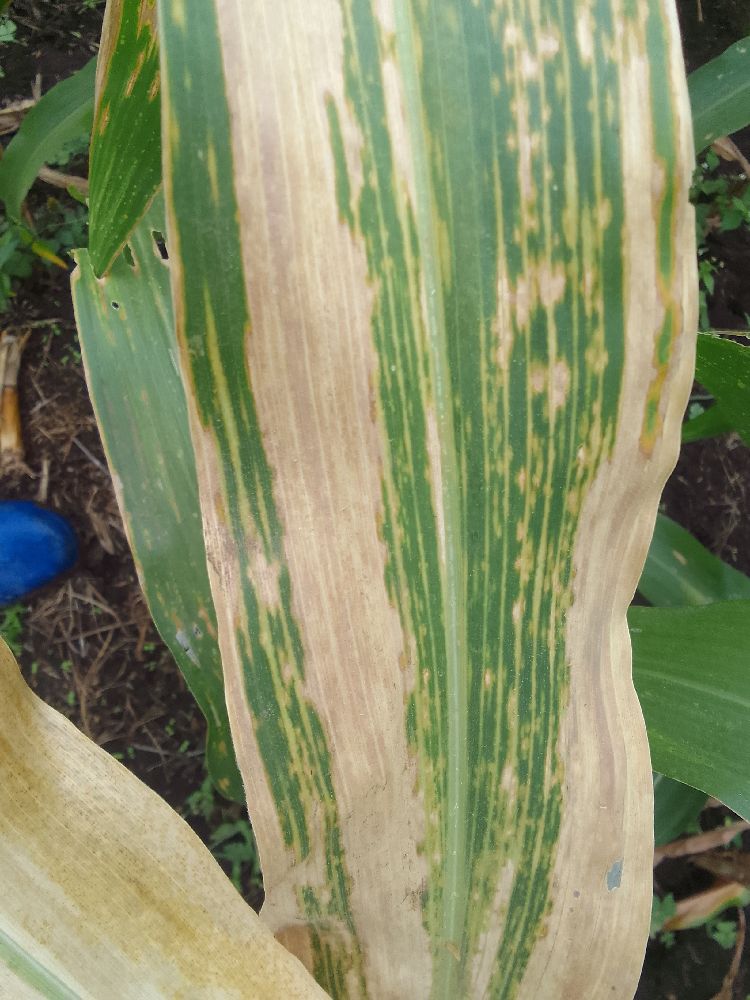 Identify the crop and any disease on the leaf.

maize, maize lethal necrosis
